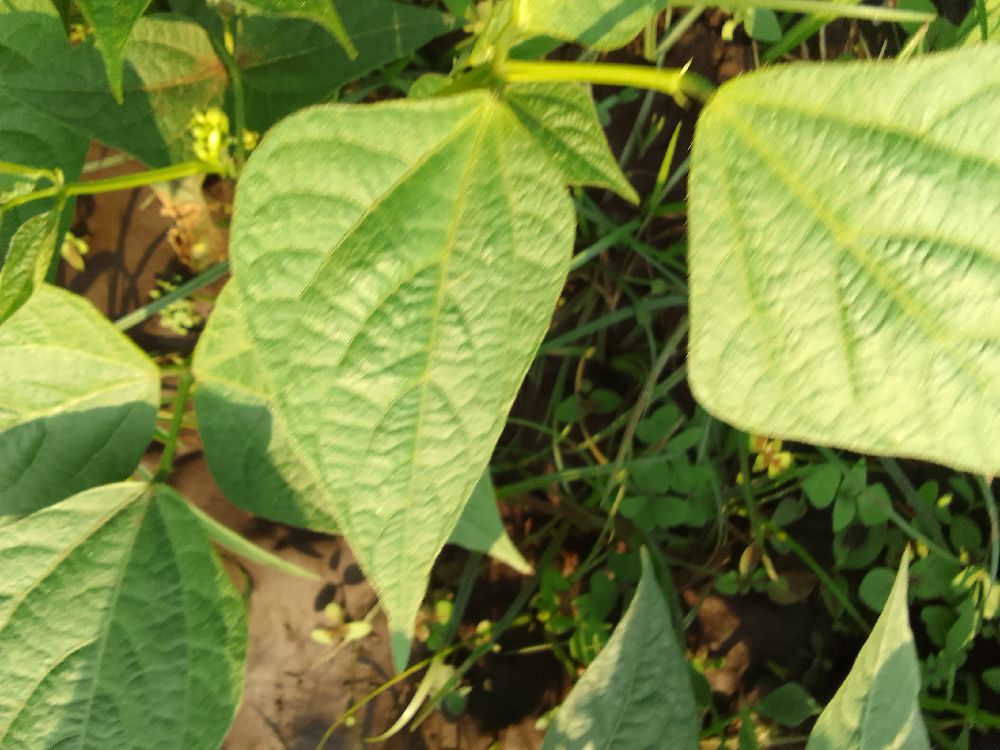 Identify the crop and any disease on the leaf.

common bean, healthy
